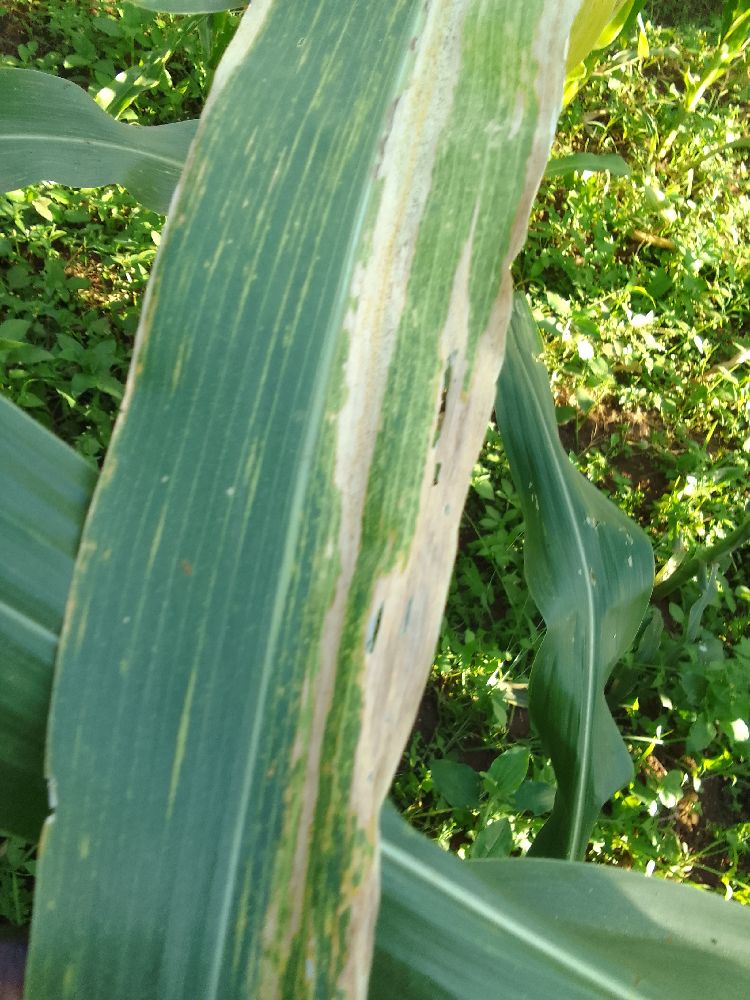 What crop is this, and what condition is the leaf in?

maize, maize lethal necrosis
